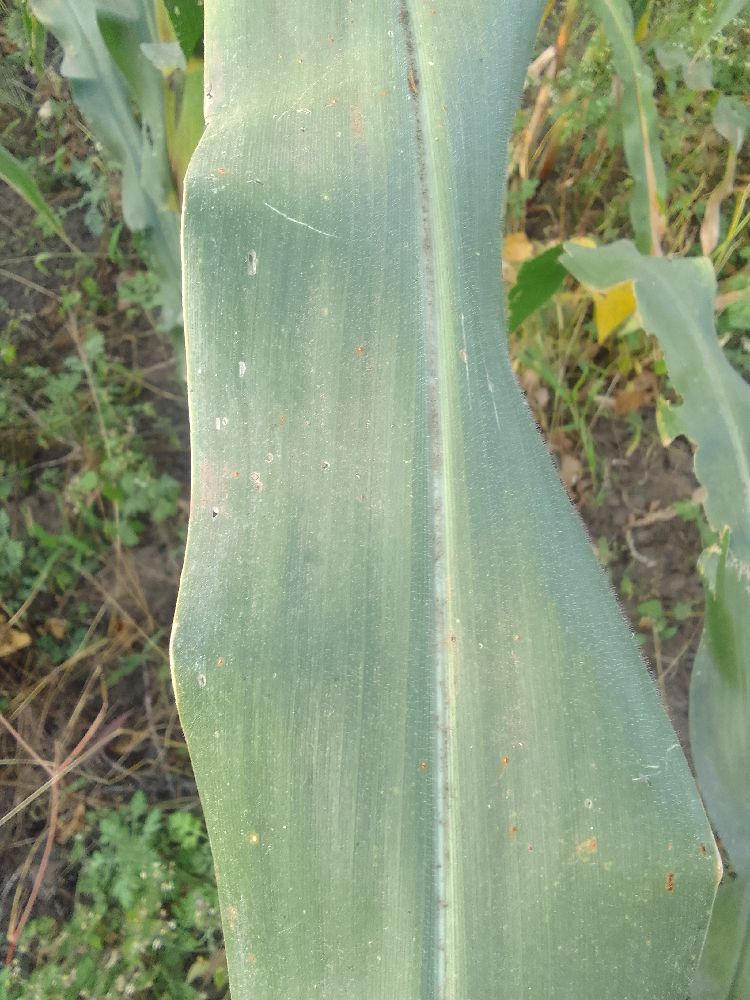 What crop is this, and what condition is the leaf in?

maize, healthy
